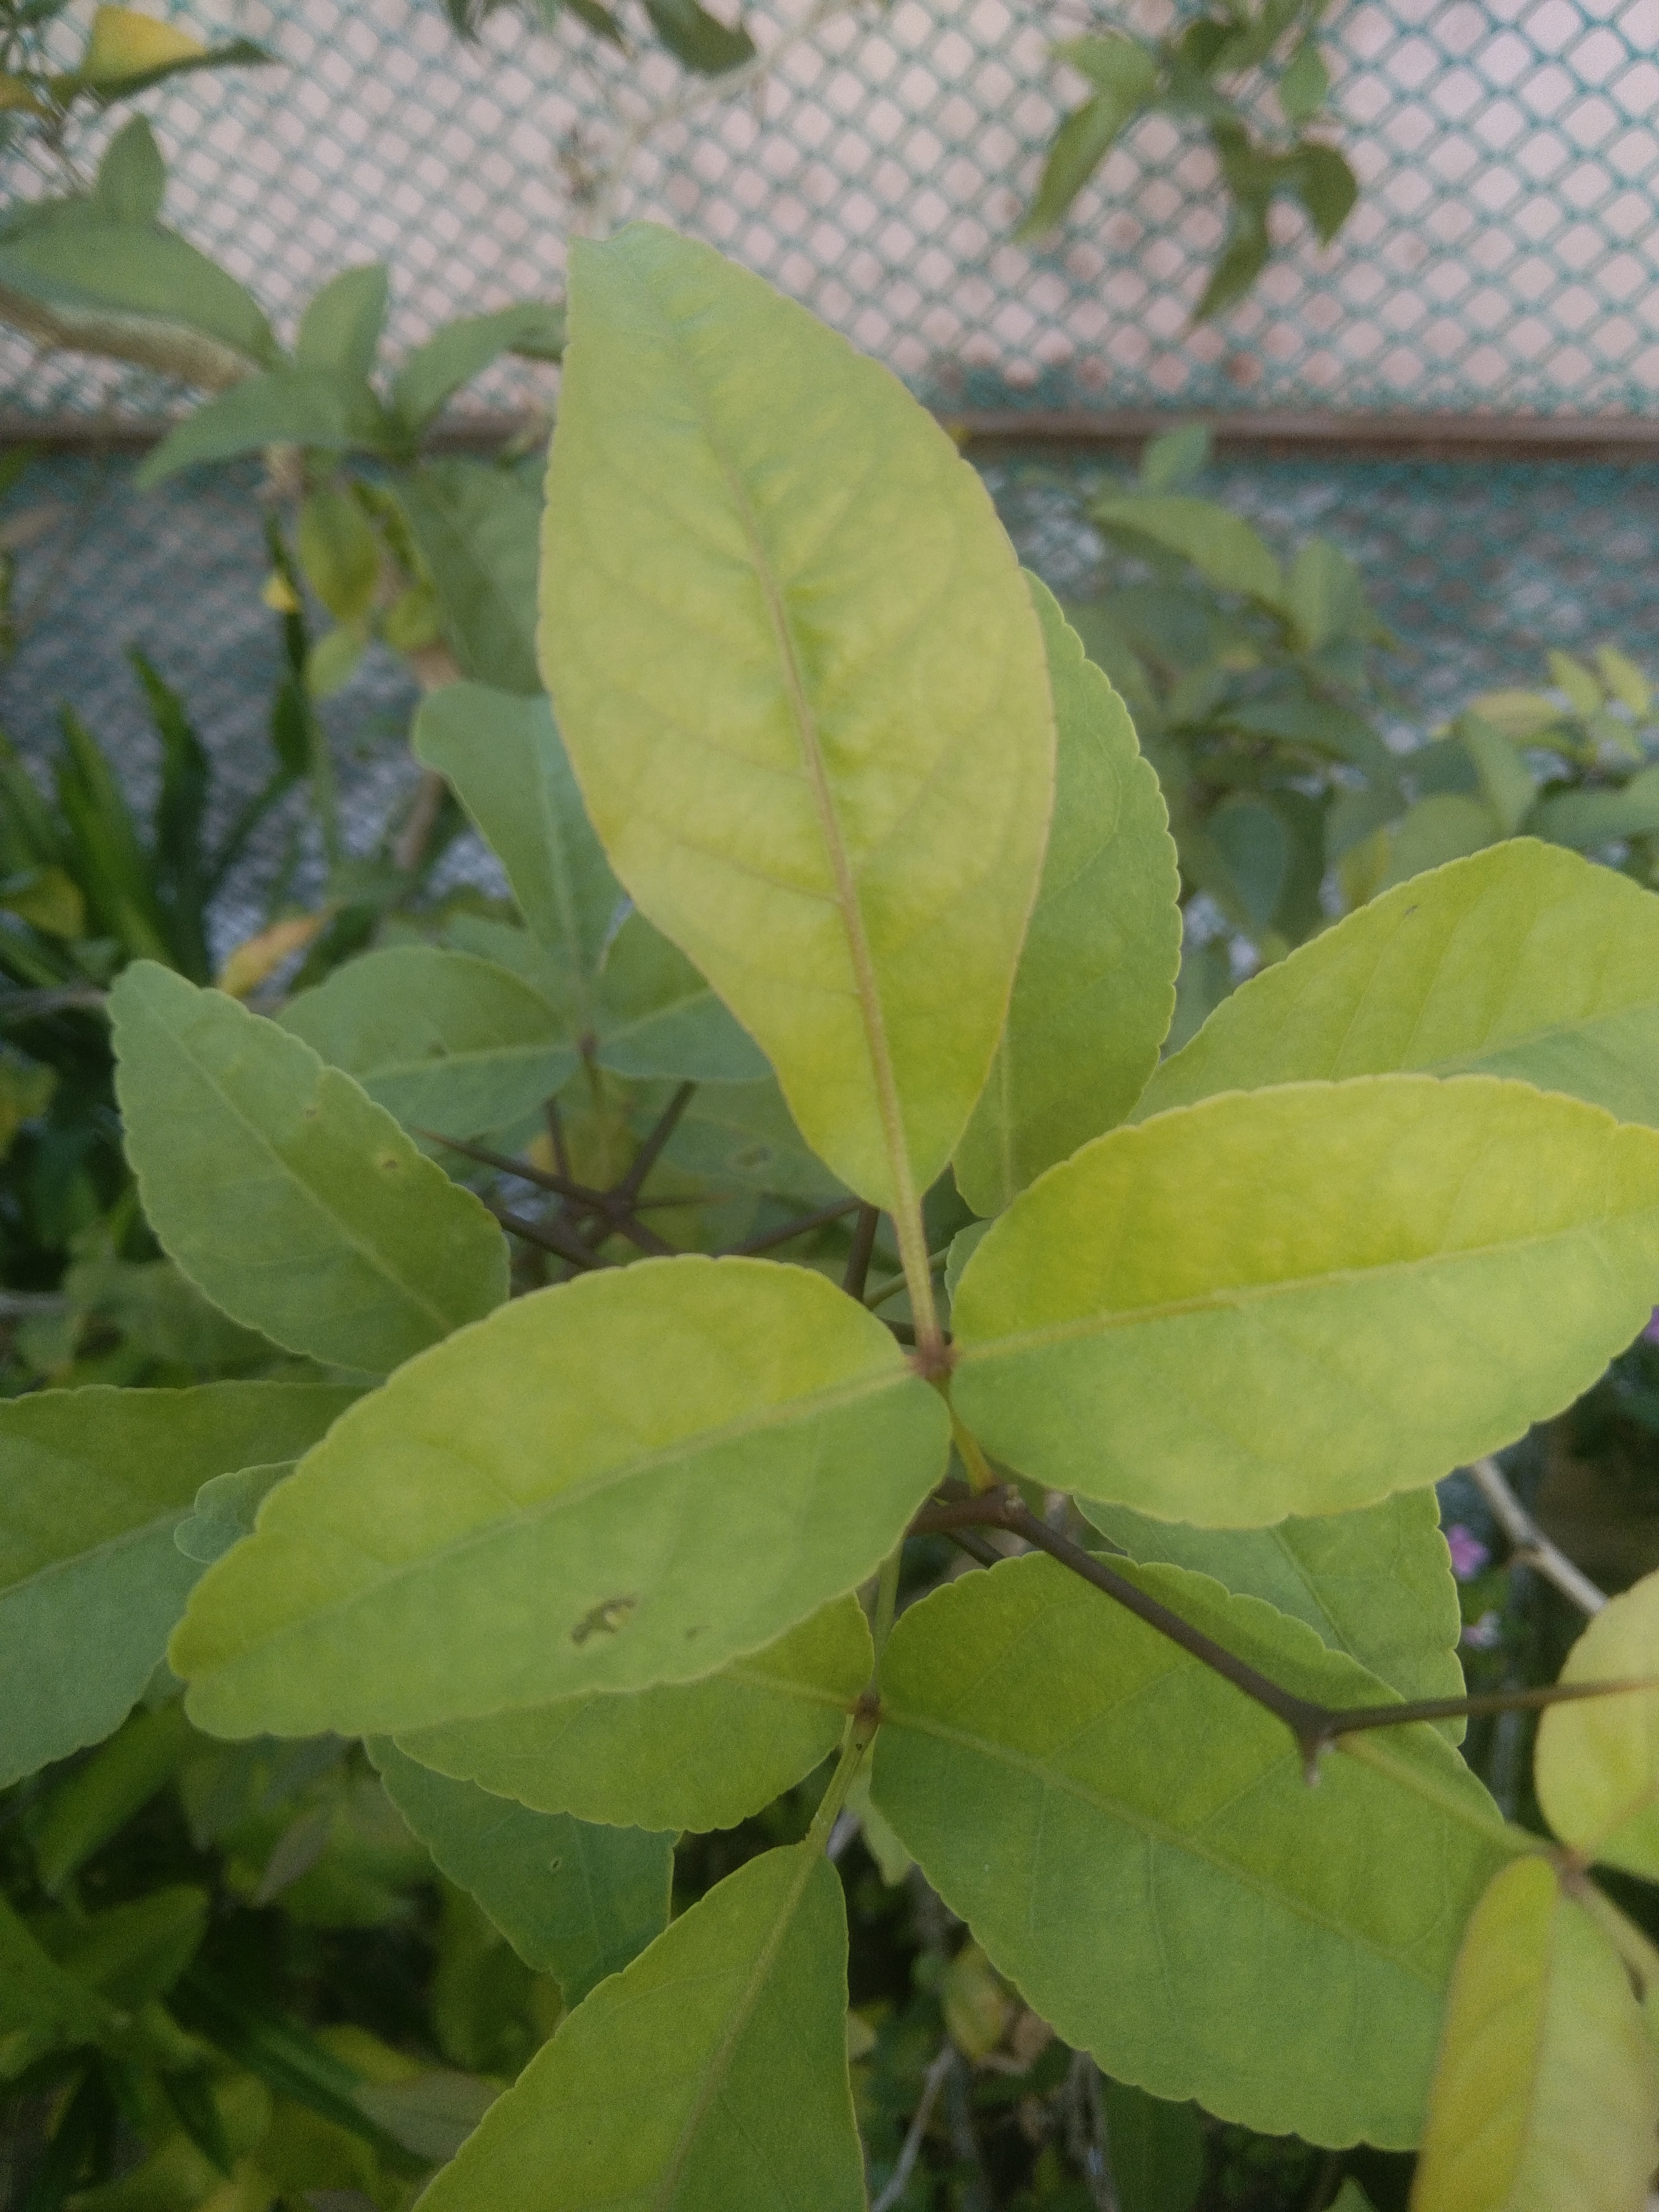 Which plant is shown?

wood apple
